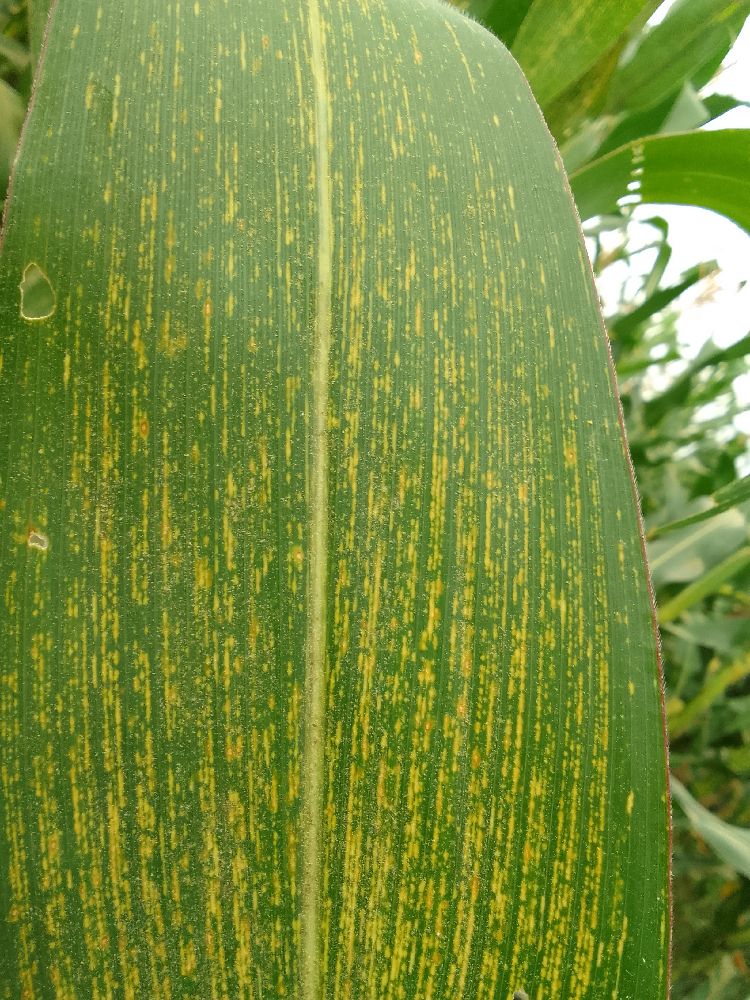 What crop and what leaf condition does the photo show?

maize, maize streak virus
